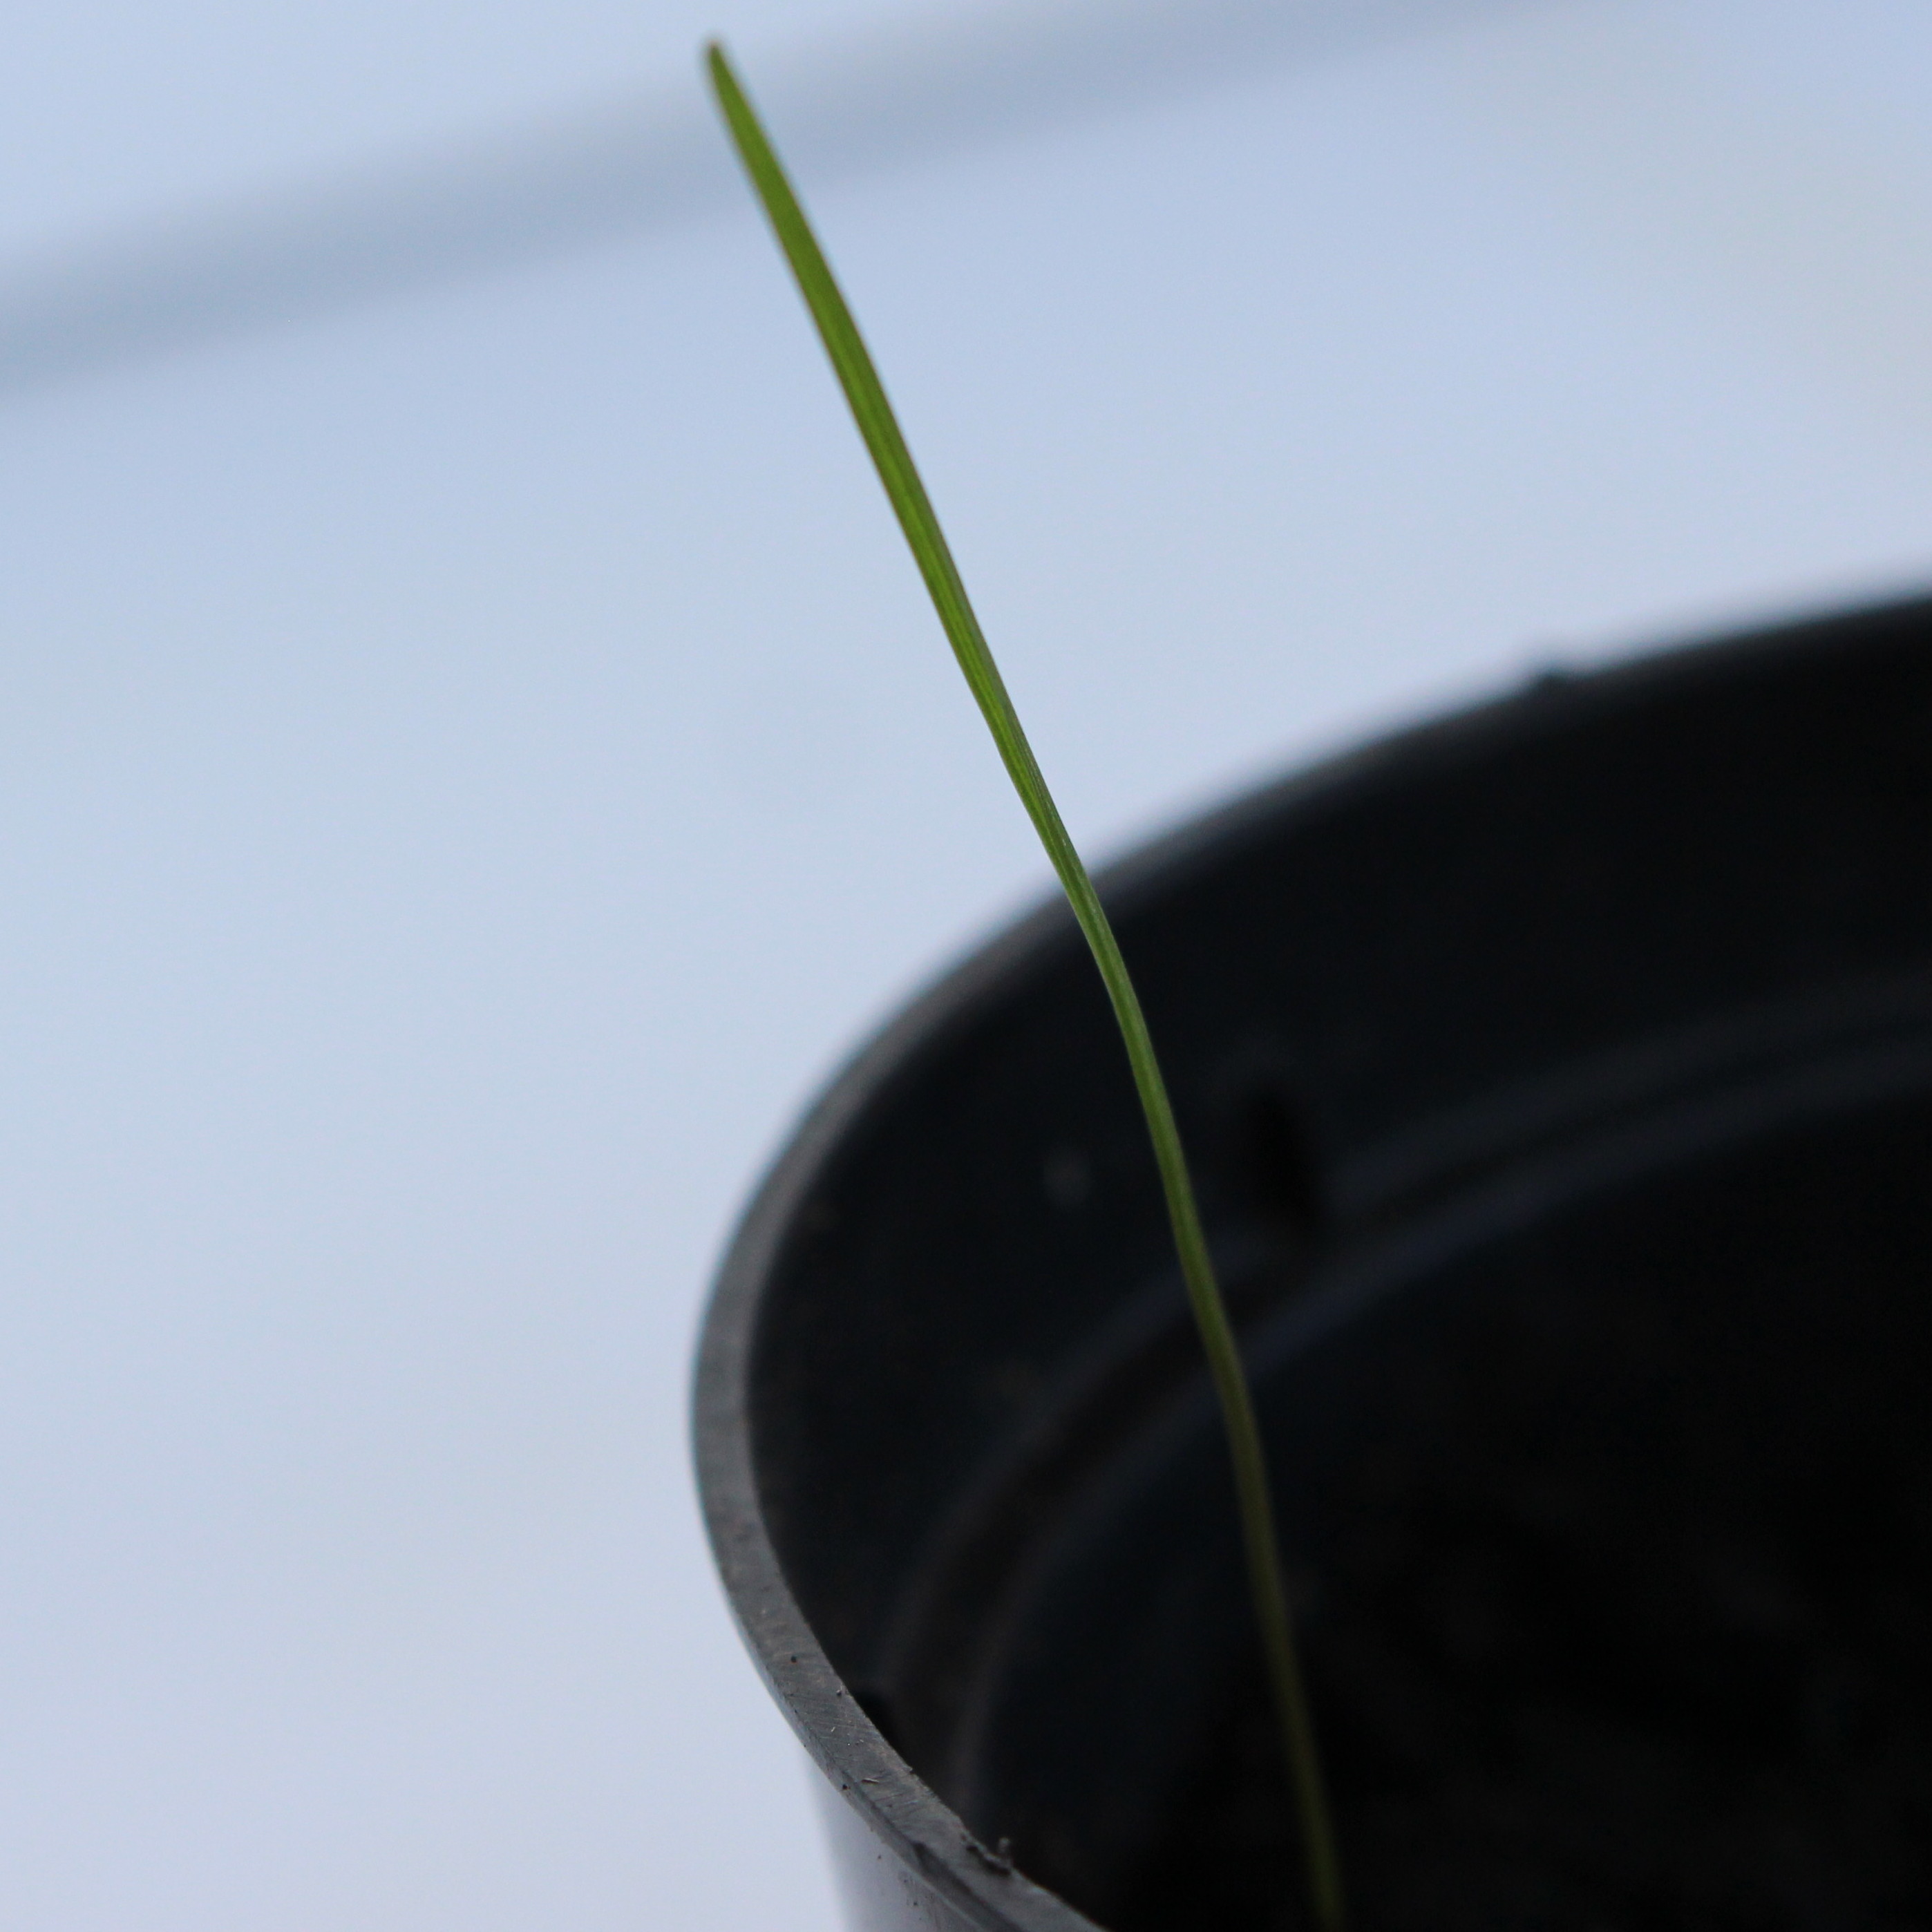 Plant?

Lolium multiflorum
